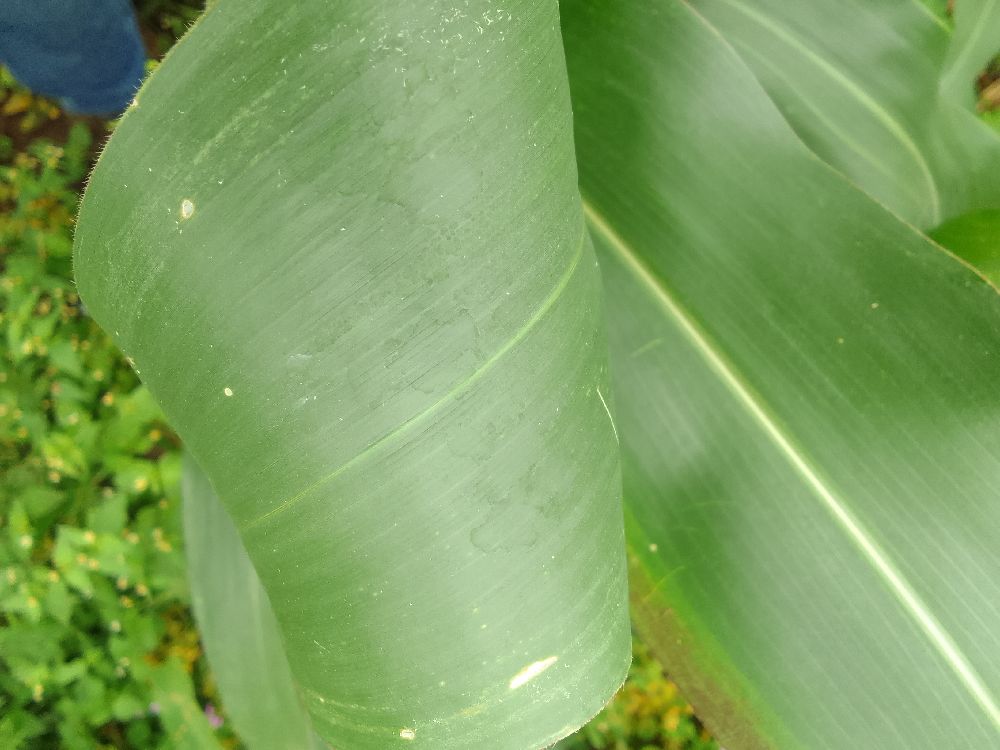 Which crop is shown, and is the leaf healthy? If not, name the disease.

maize, healthy
